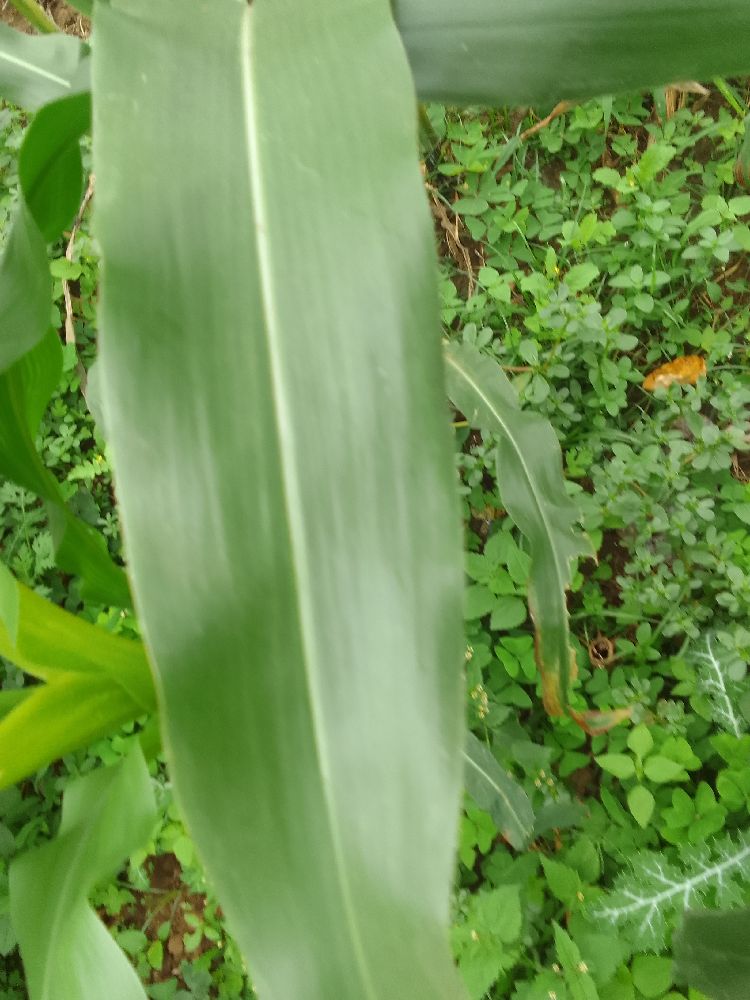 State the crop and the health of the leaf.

maize, healthy
